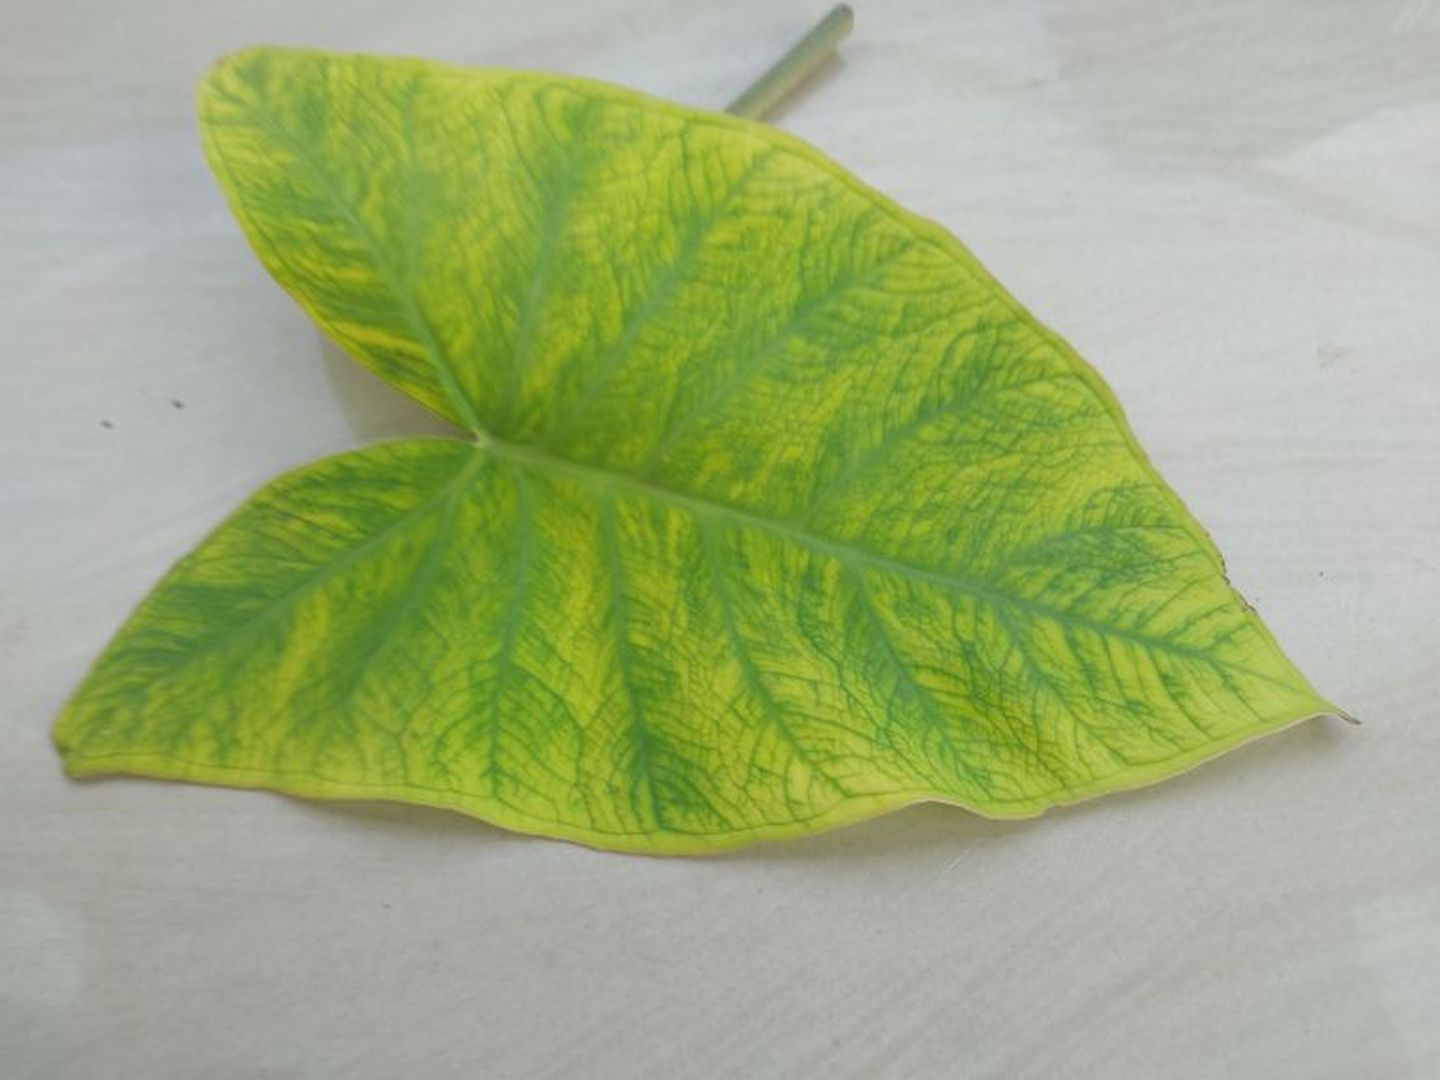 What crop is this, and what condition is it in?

taro, mosaic
